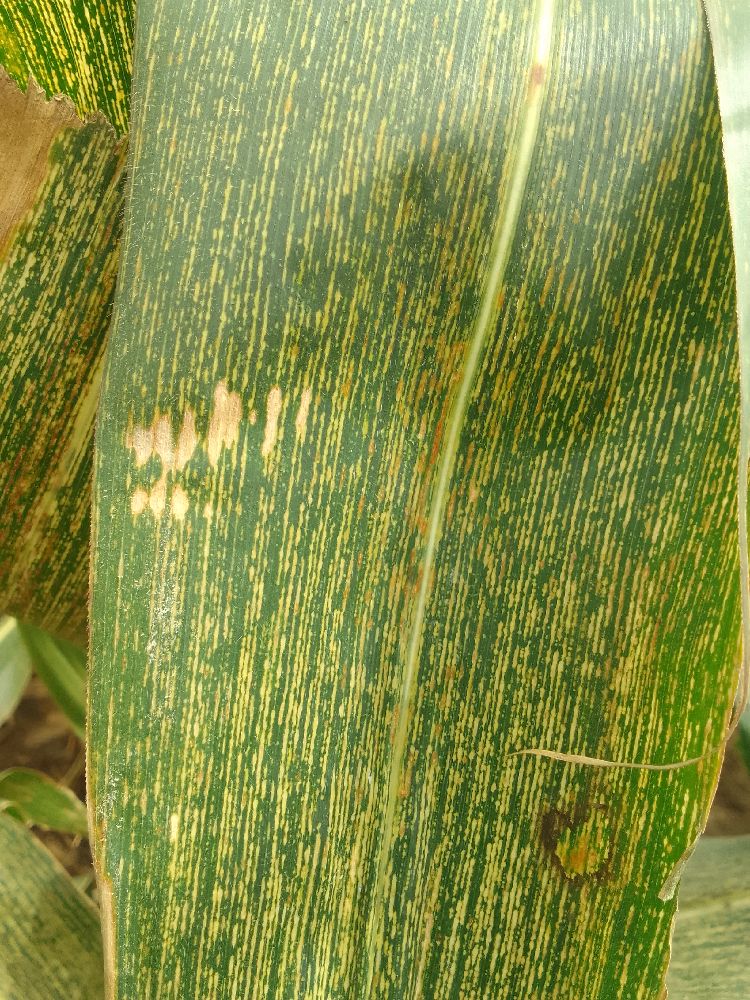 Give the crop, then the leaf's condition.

maize, maize streak virus
